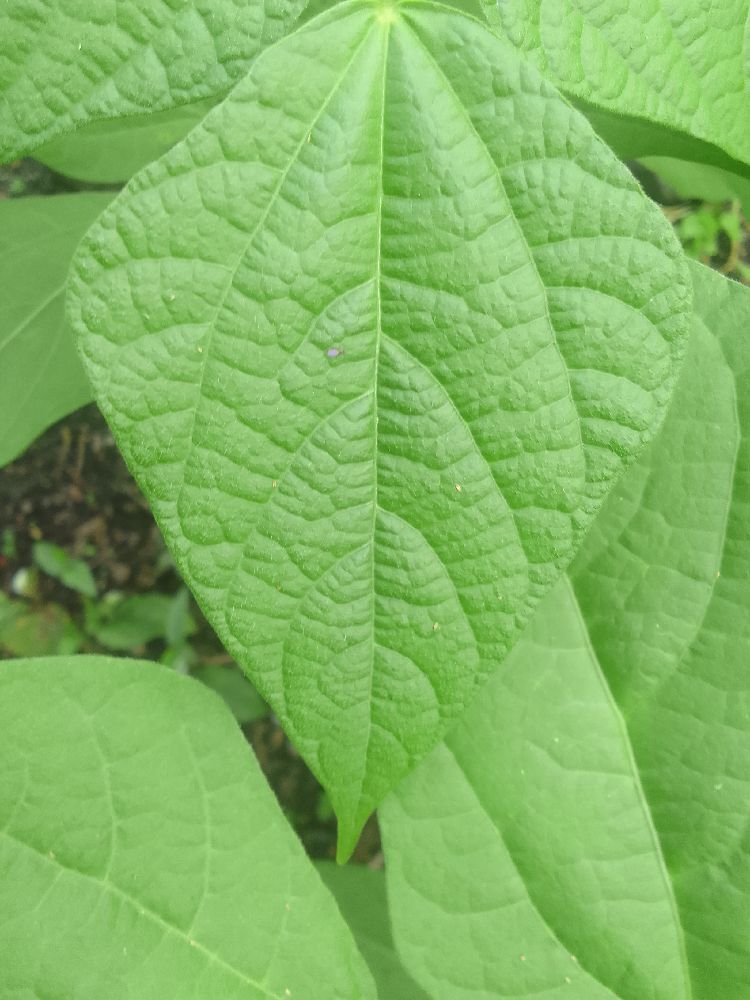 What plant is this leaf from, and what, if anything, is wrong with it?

common bean, healthy
